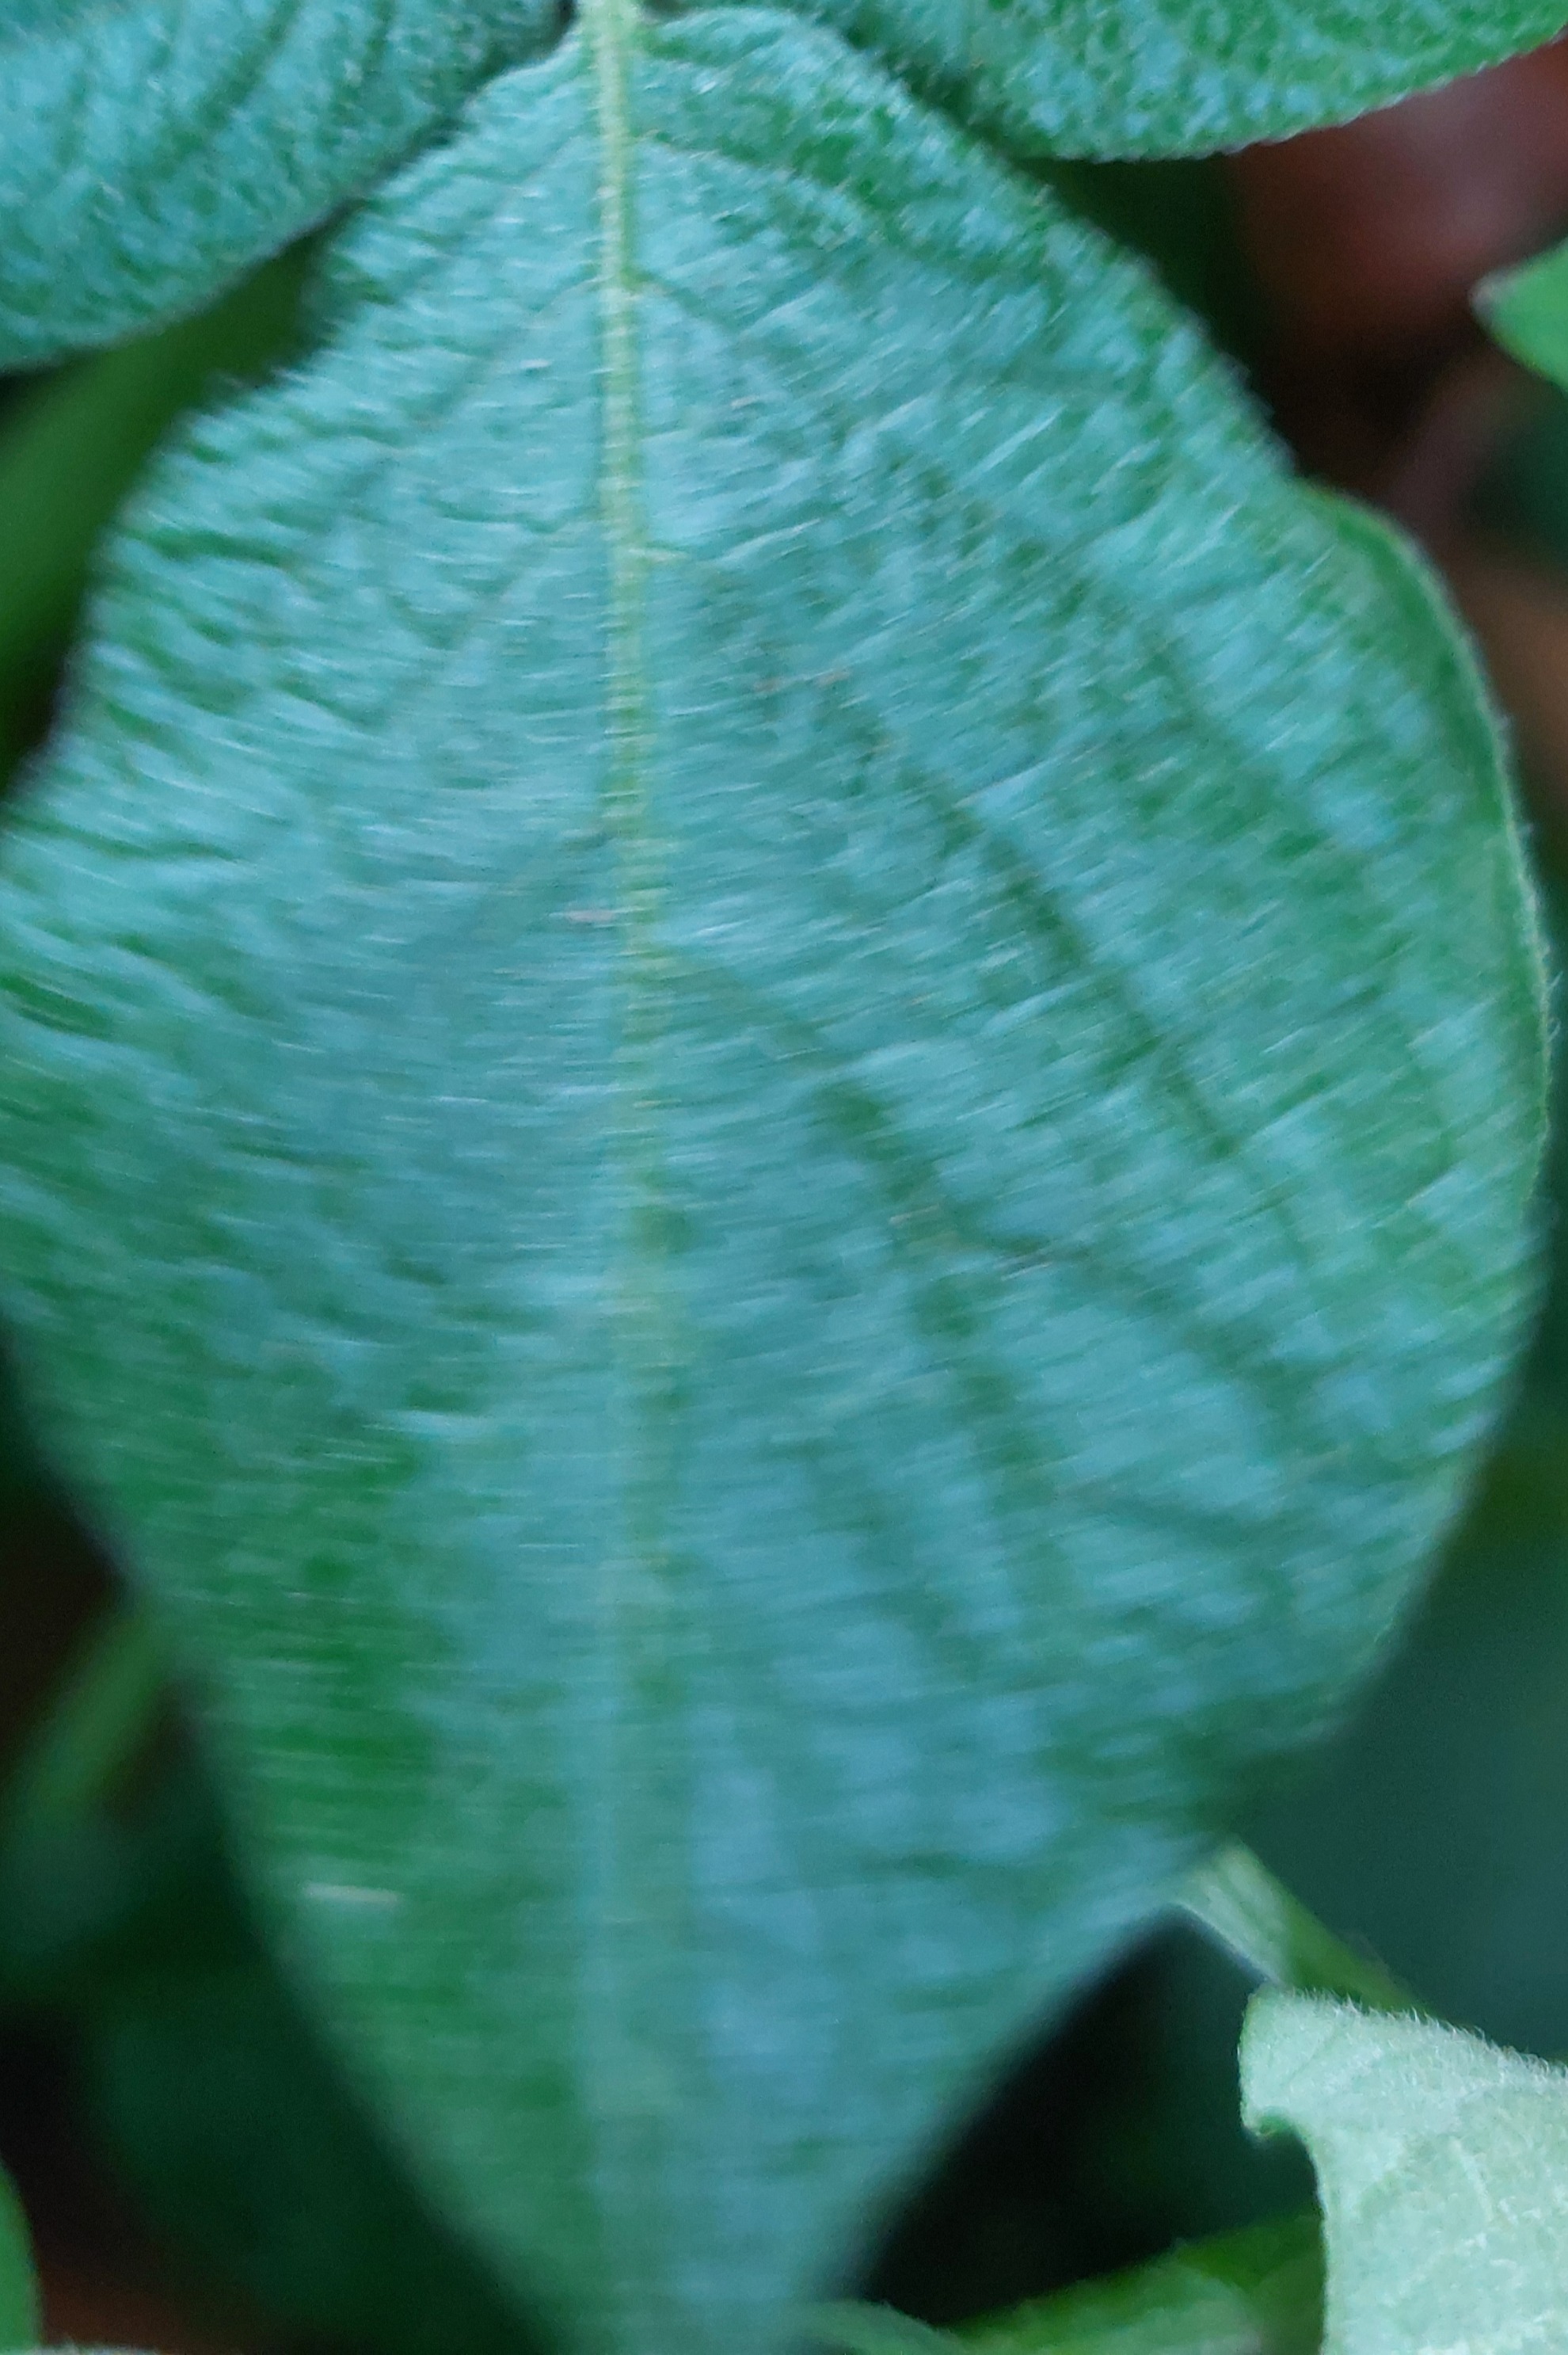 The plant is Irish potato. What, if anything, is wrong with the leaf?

healthy
